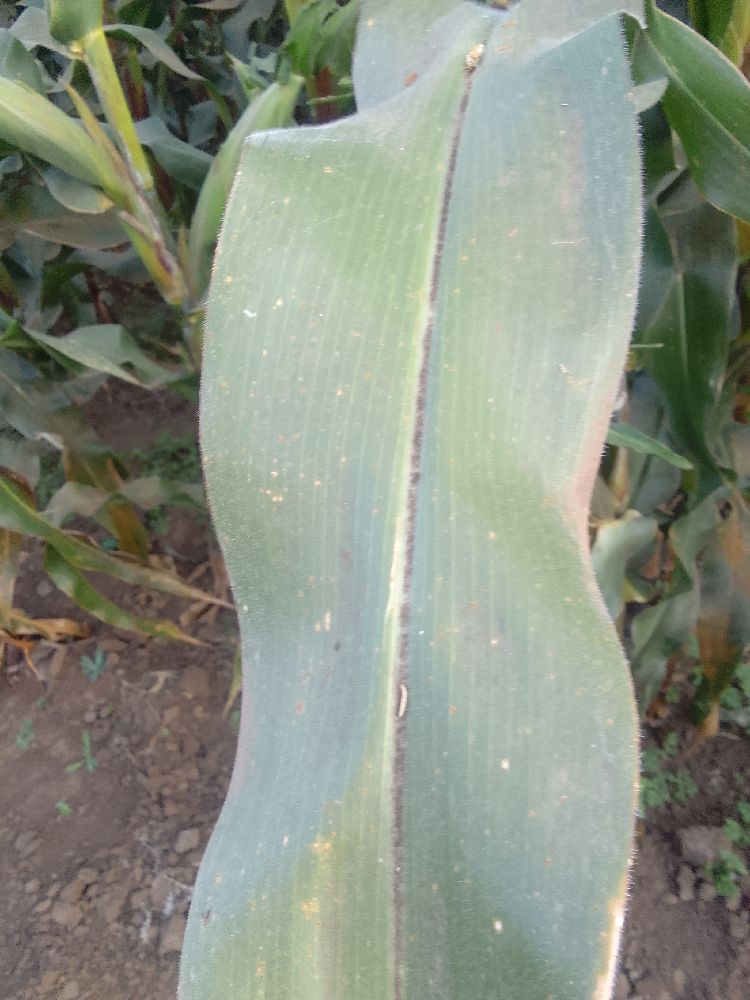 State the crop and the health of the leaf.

maize, healthy
